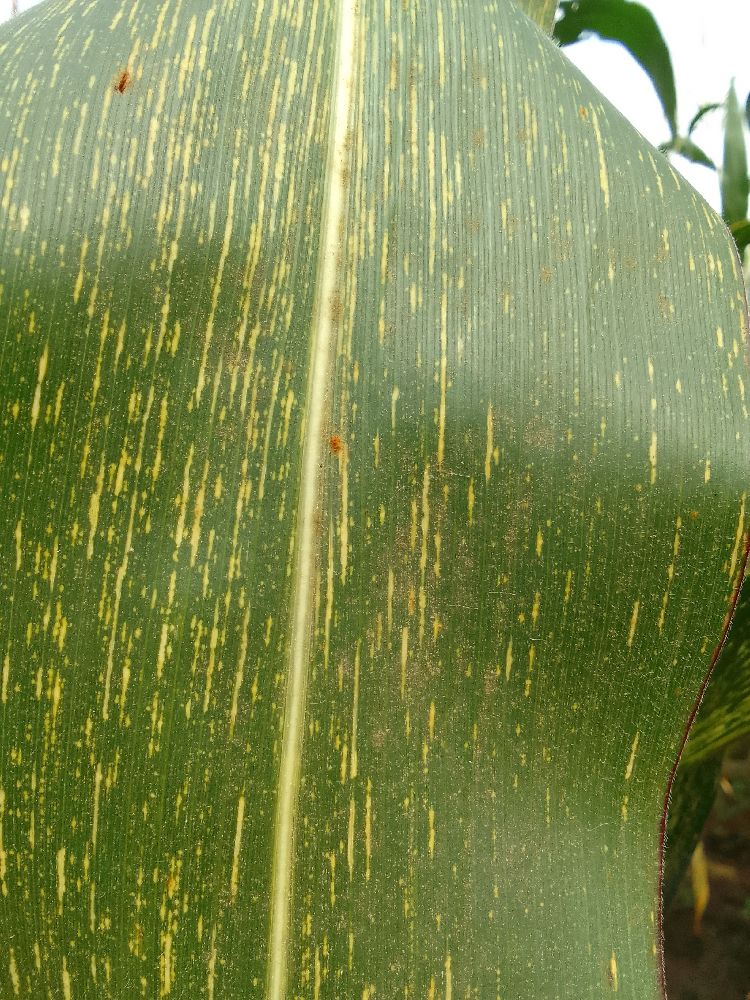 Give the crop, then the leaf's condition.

maize, maize streak virus
